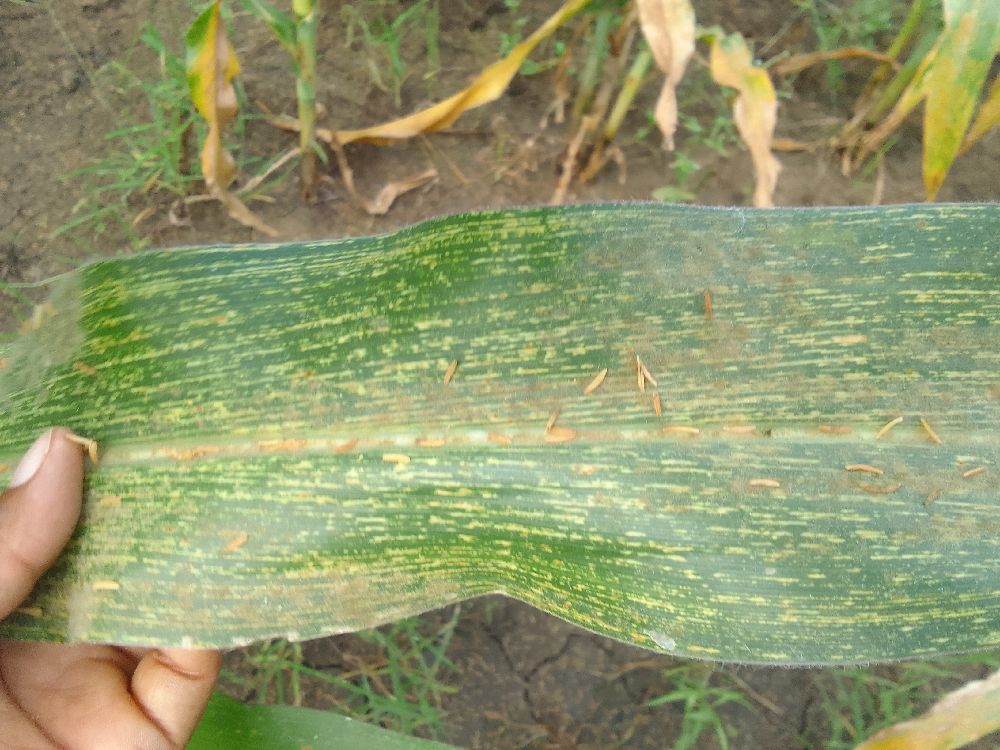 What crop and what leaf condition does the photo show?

maize, maize streak virus
